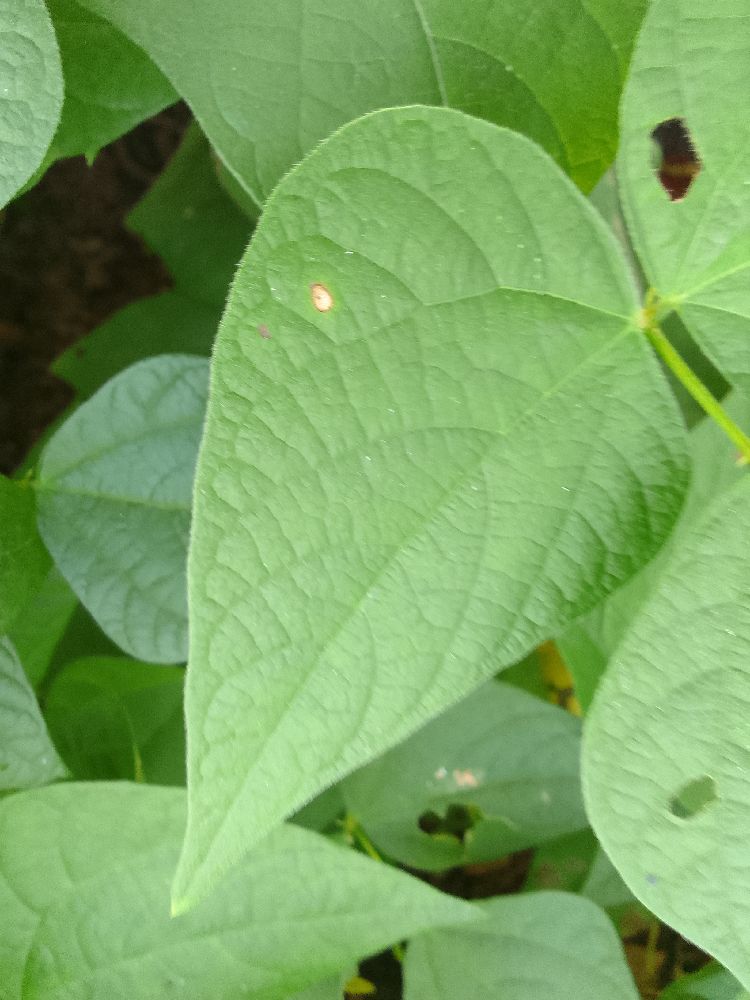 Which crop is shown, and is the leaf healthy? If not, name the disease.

common bean, healthy
